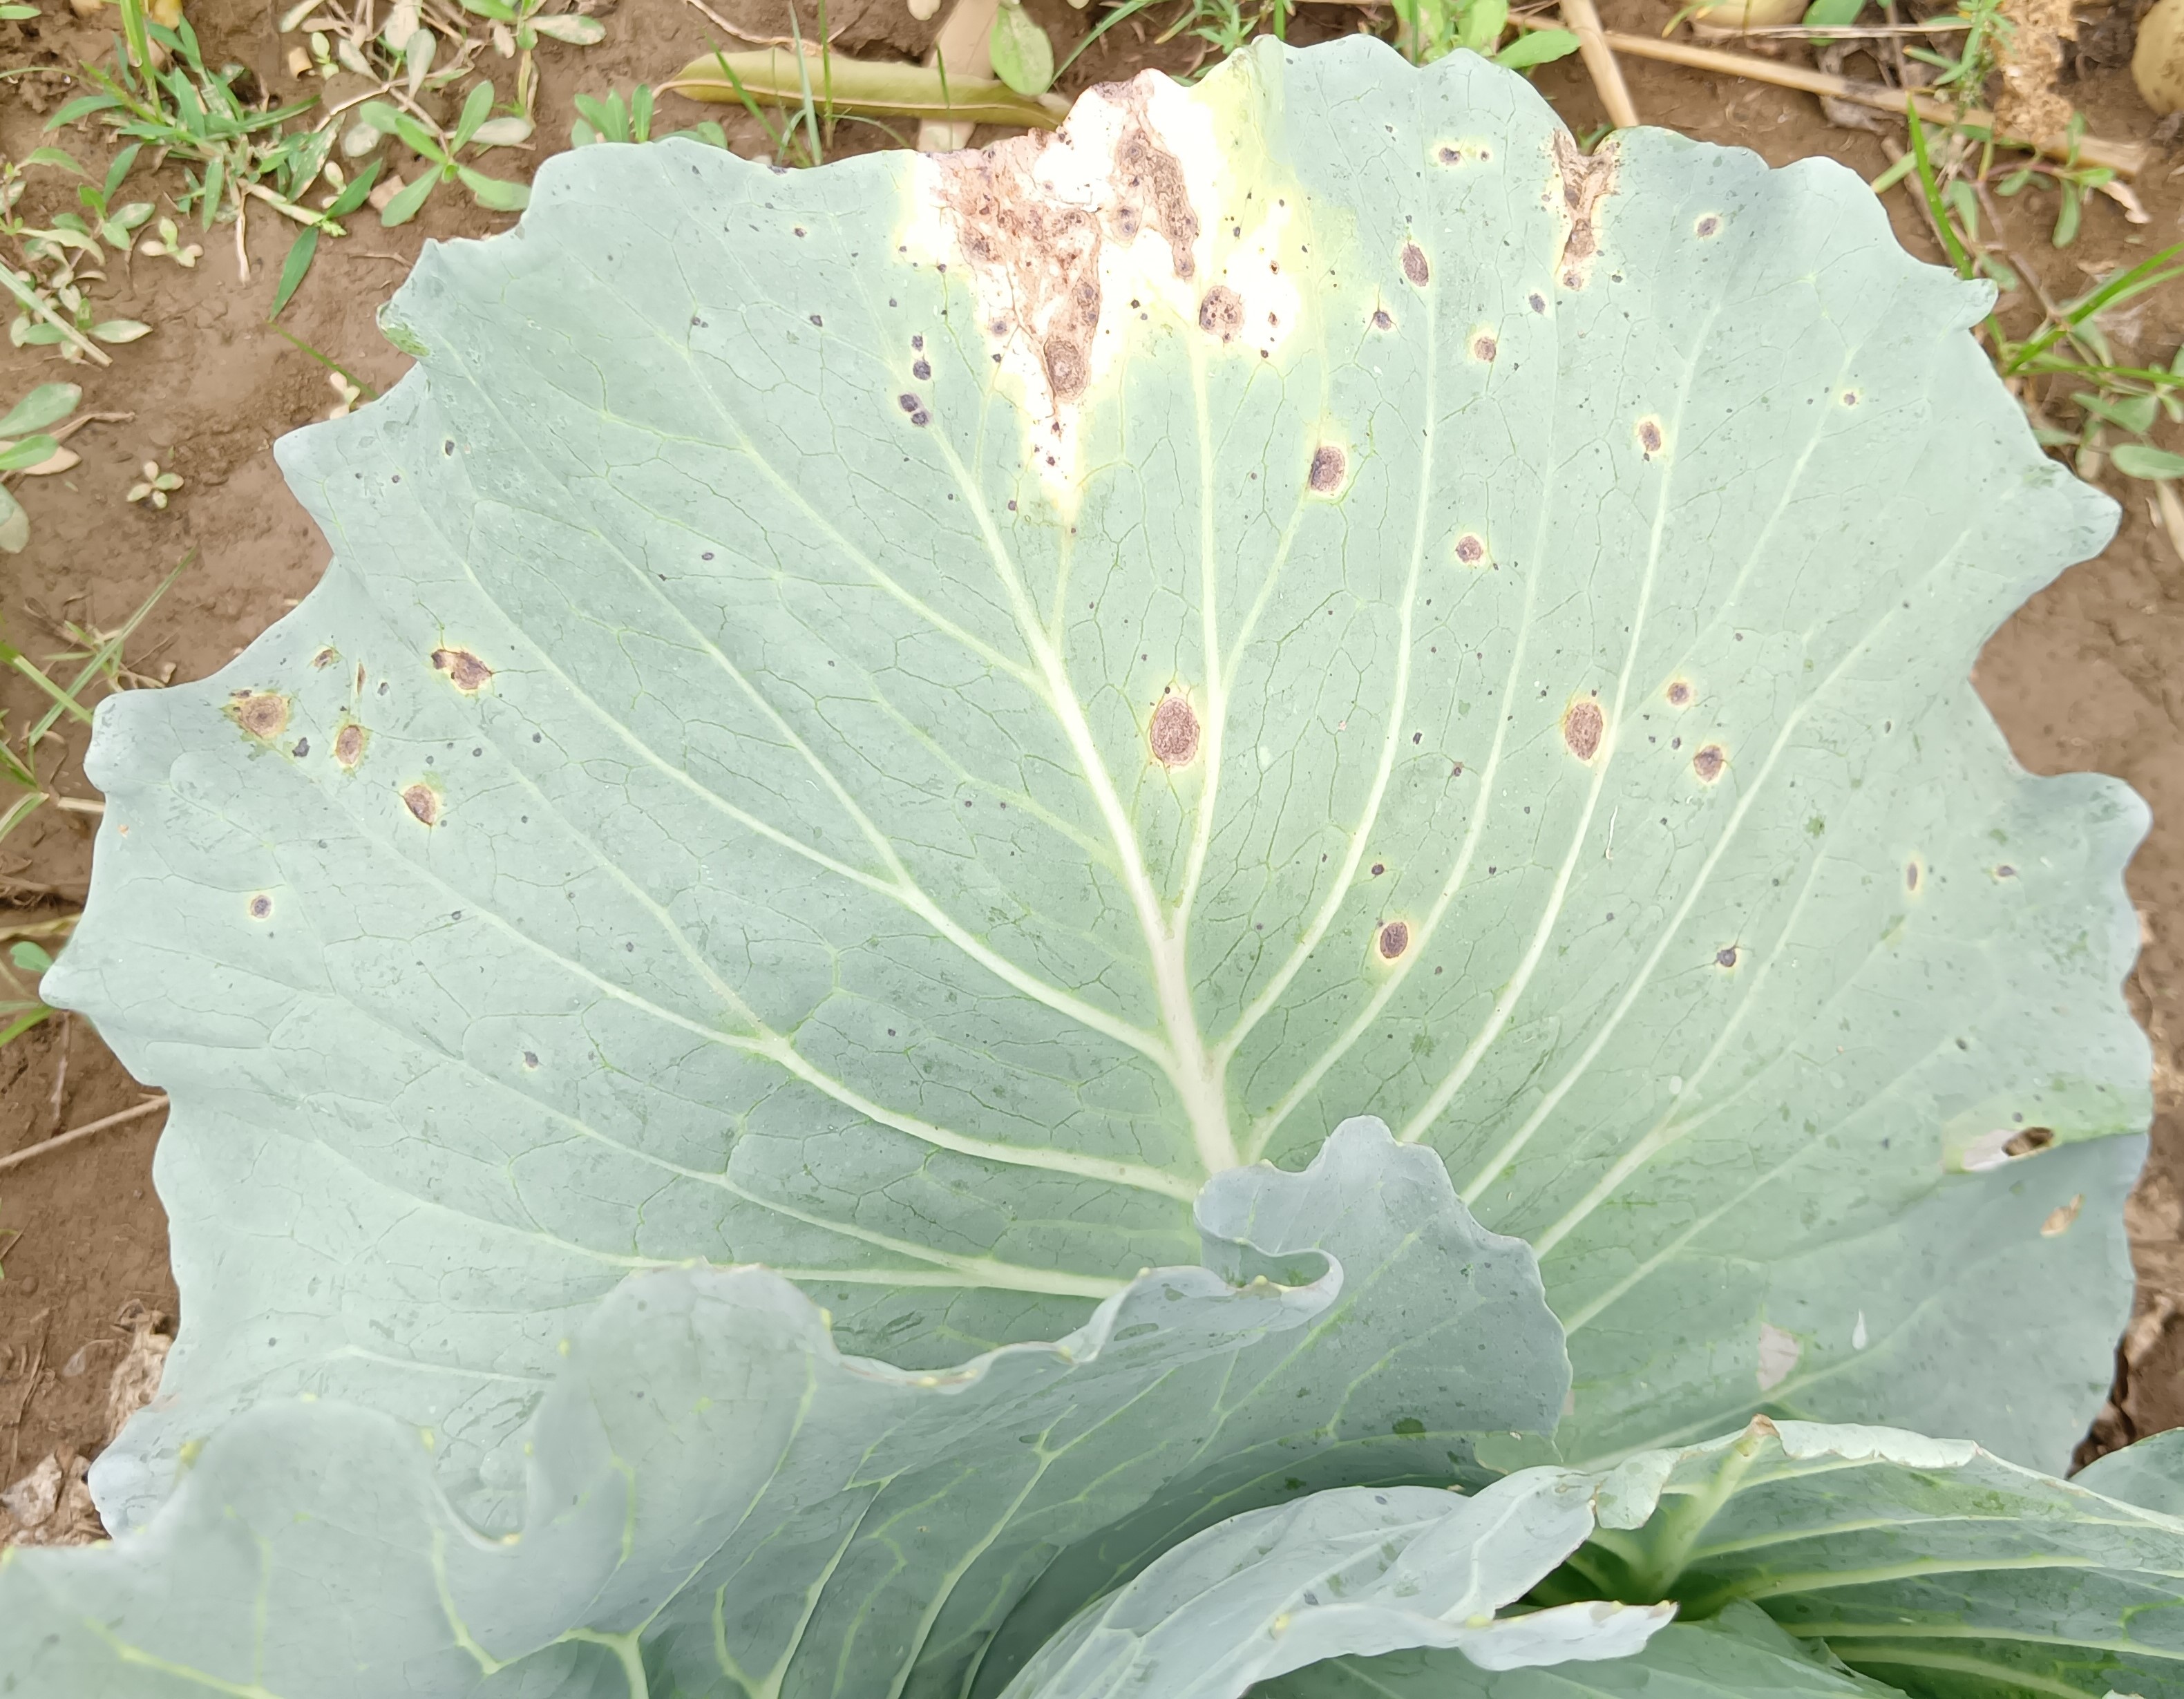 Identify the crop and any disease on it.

cabbage, alternaria
